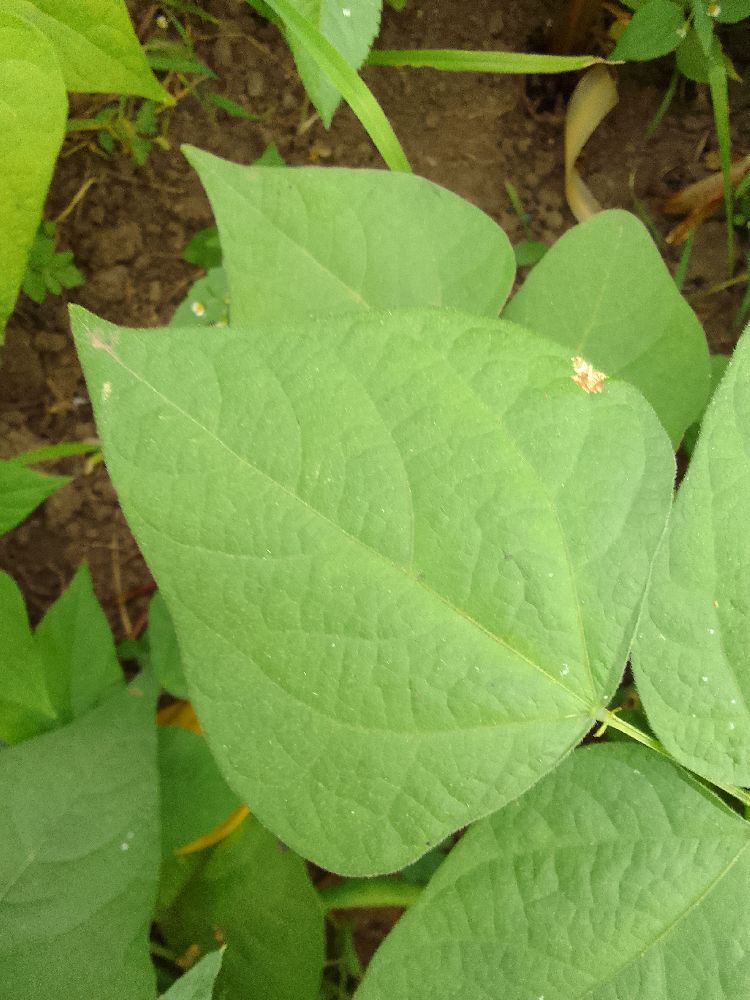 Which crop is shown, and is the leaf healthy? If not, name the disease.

common bean, healthy
